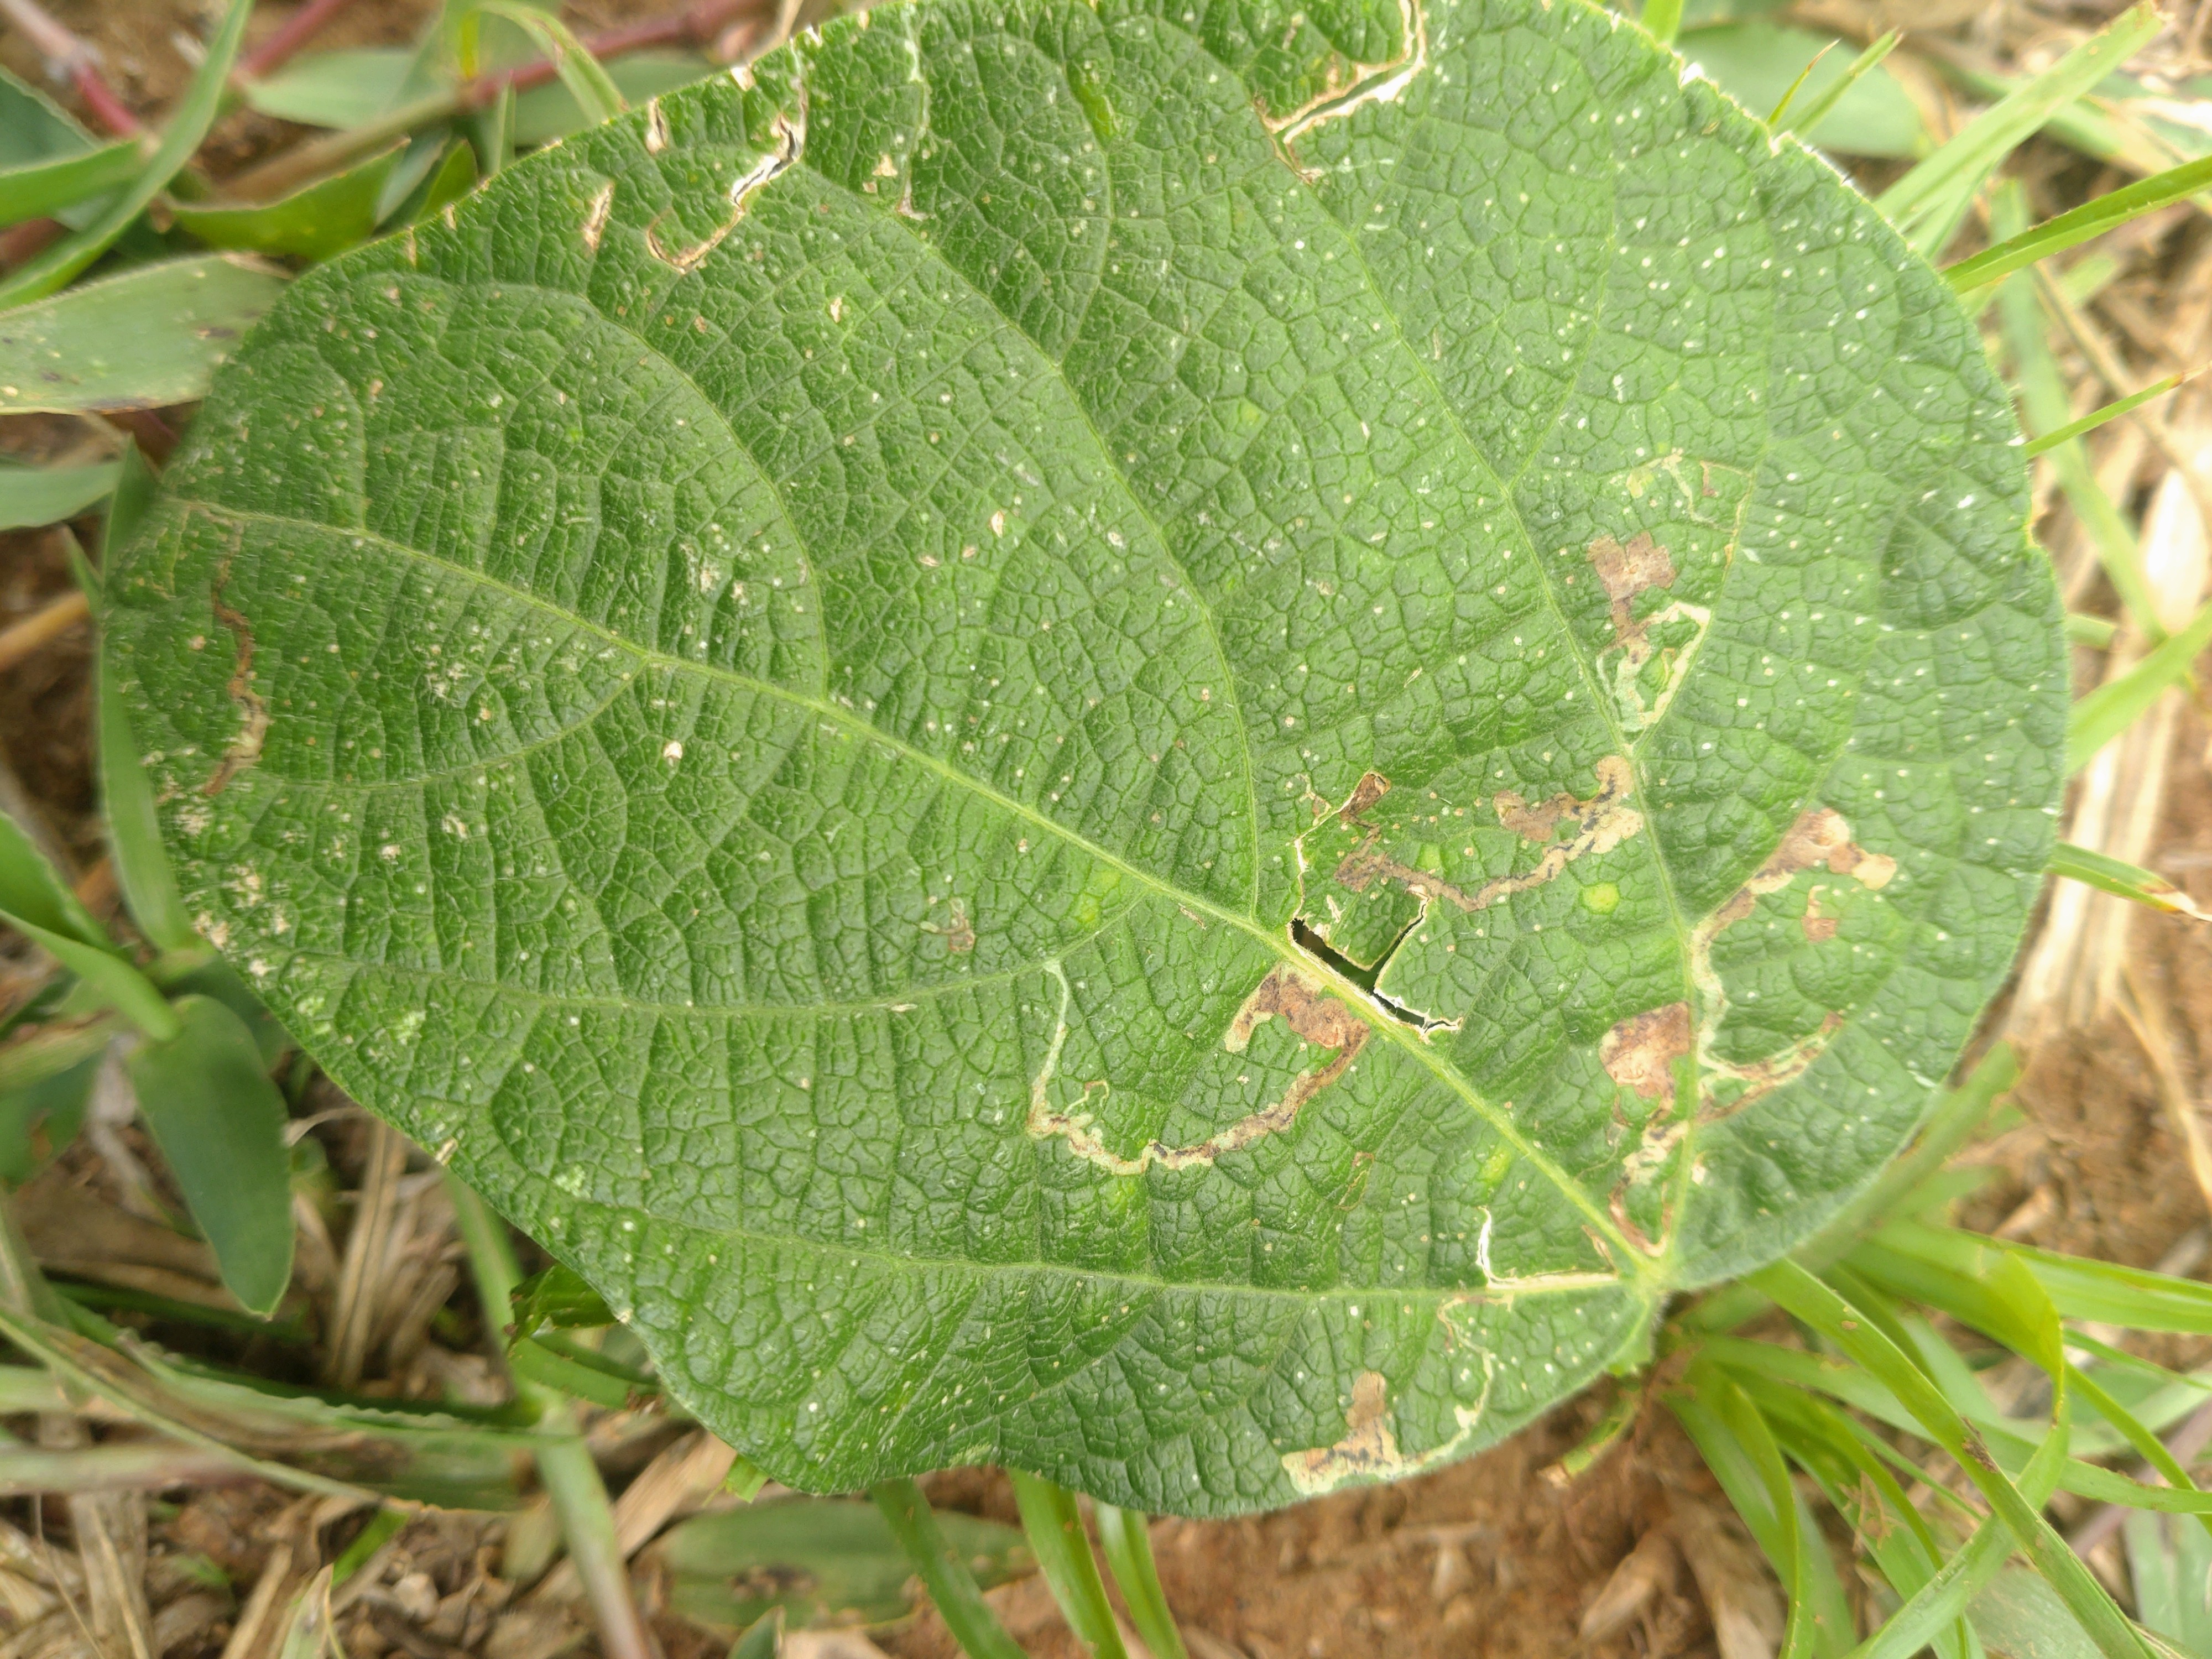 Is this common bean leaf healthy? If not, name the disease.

anthracnose
